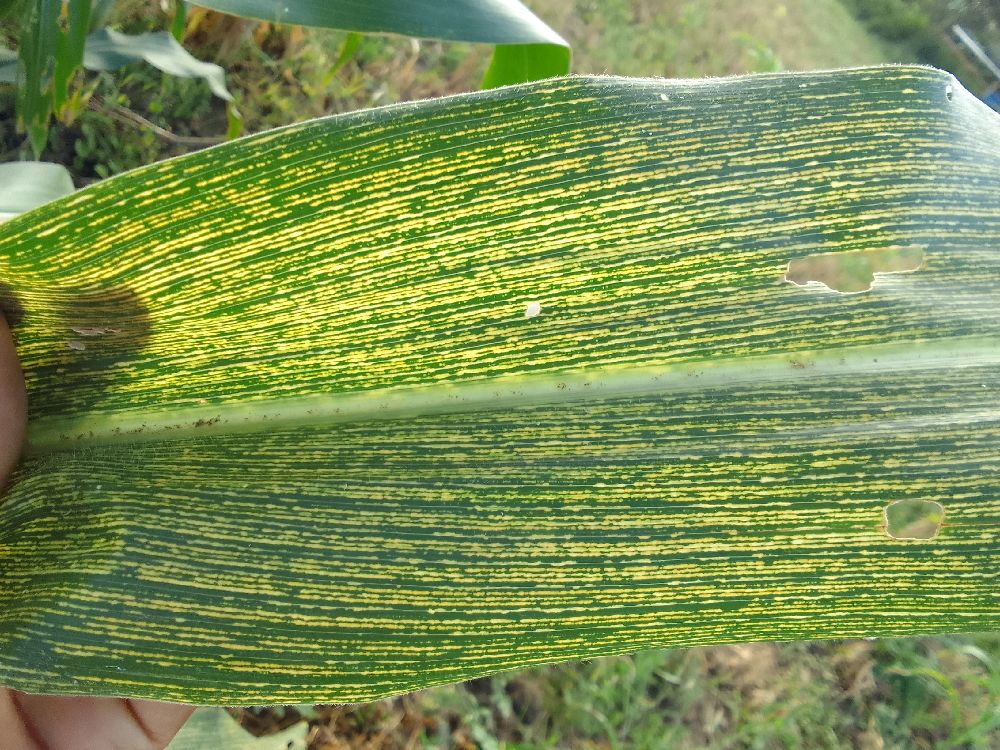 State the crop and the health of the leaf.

maize, healthy
